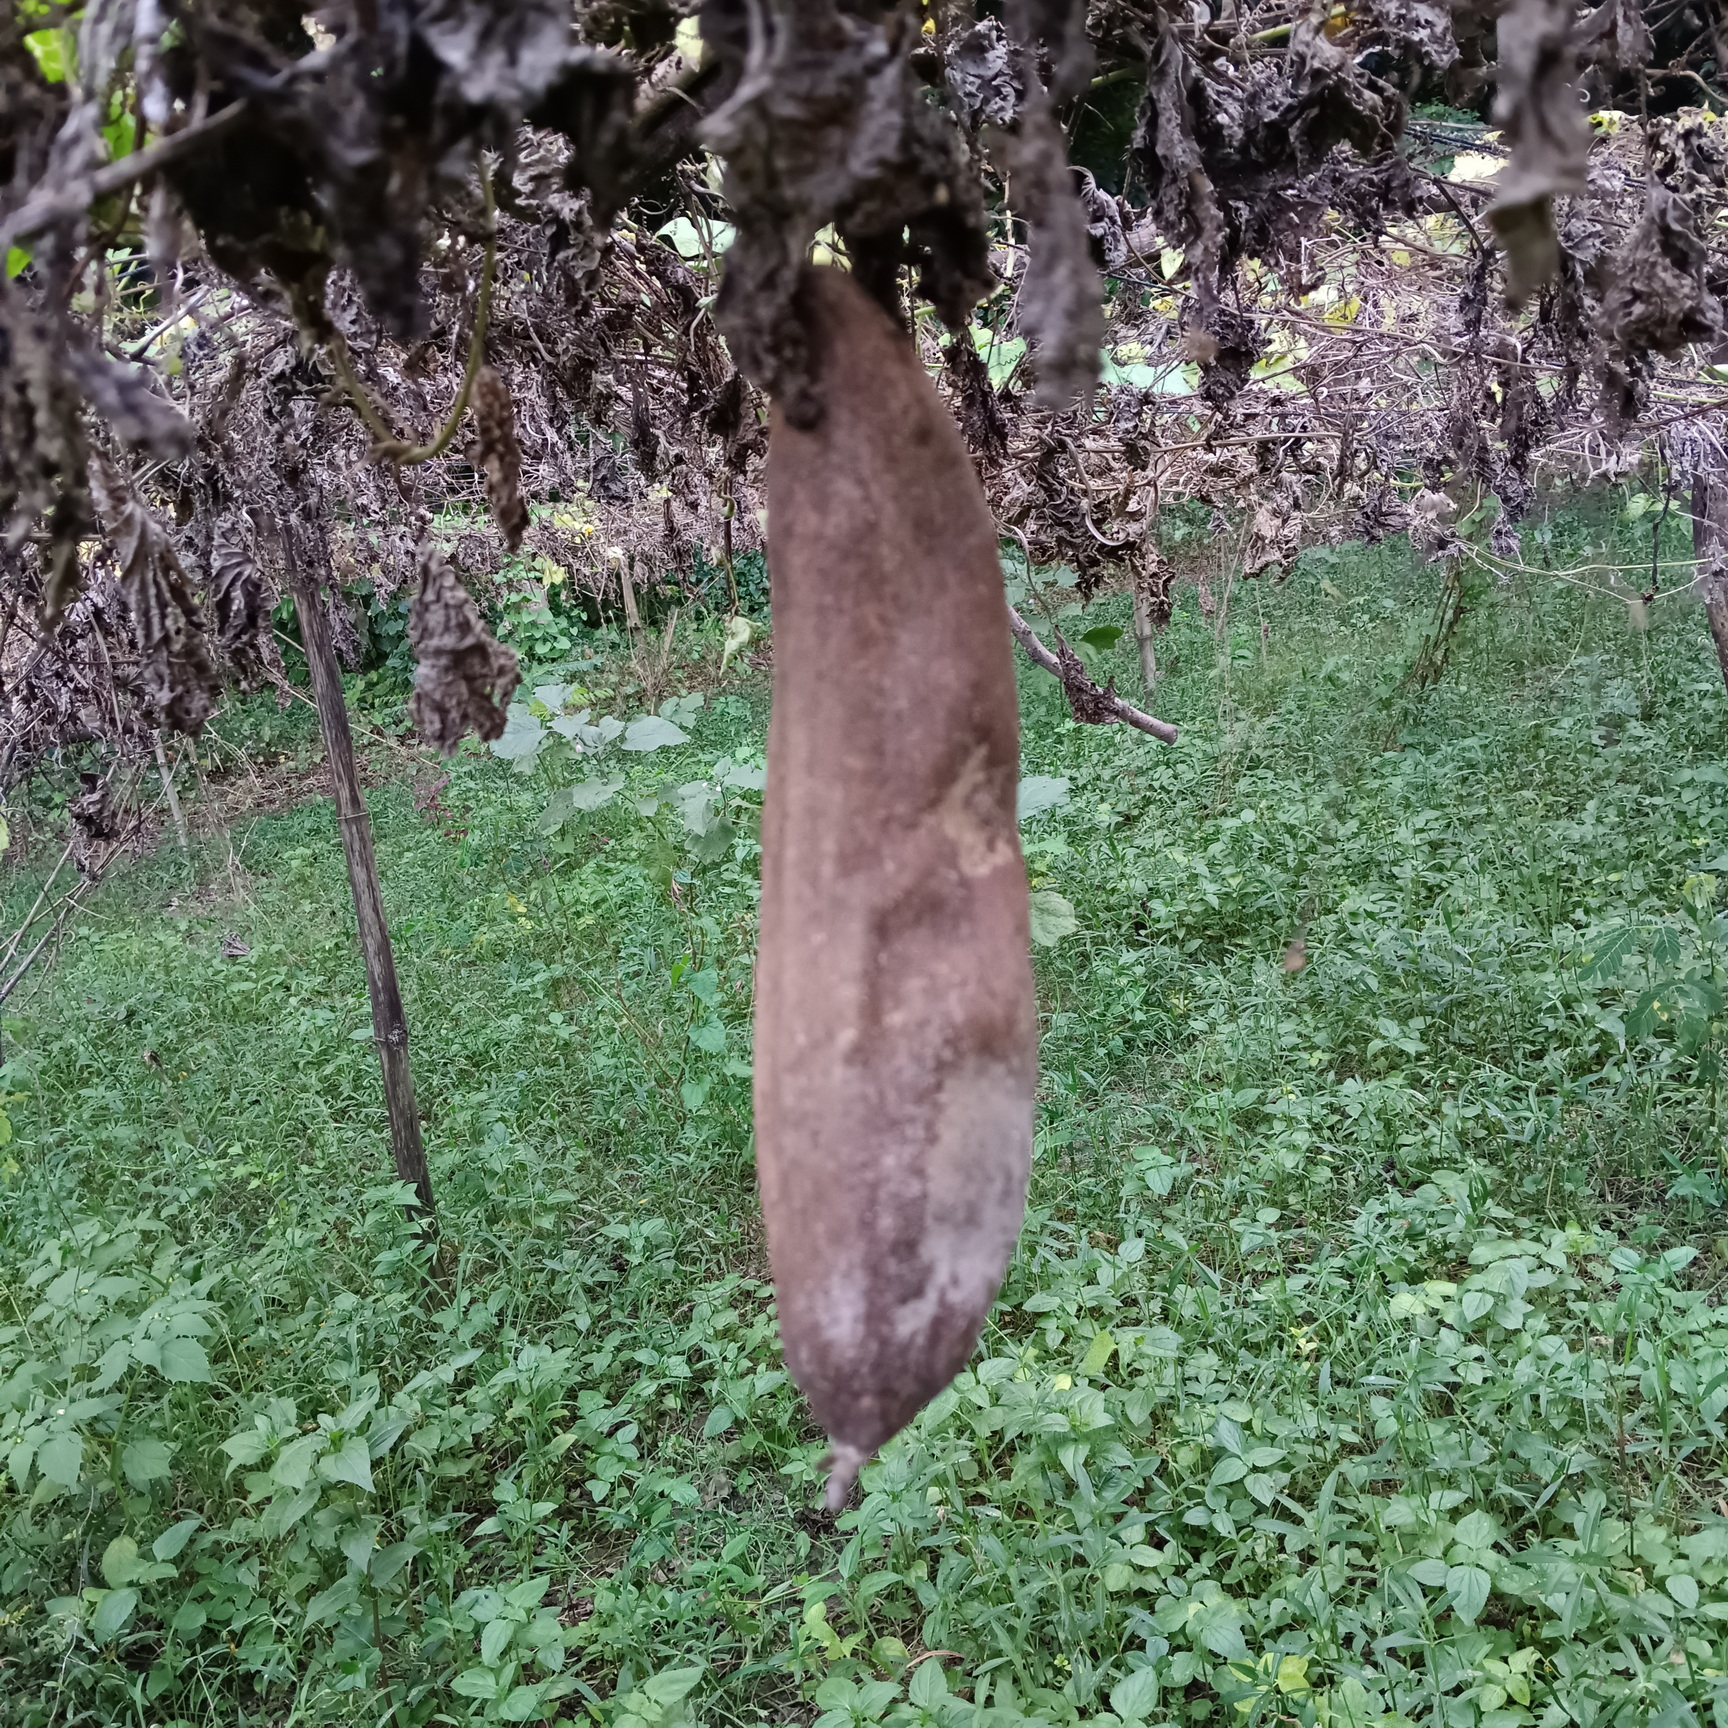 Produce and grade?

luffa, faulty
